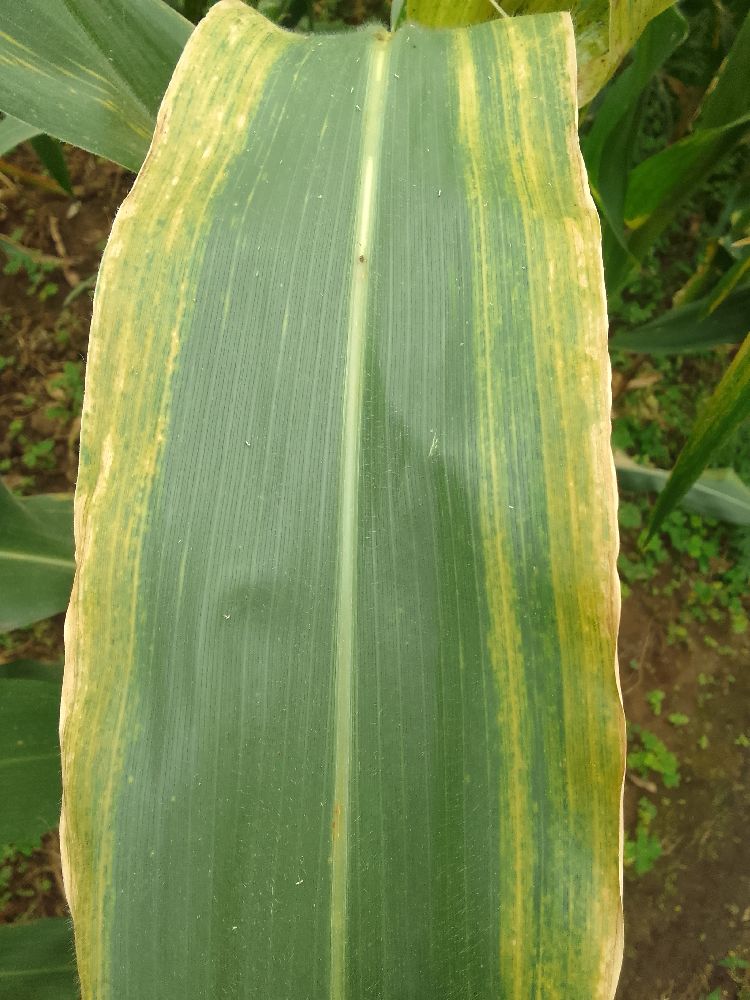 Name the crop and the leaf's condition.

maize, maize lethal necrosis
